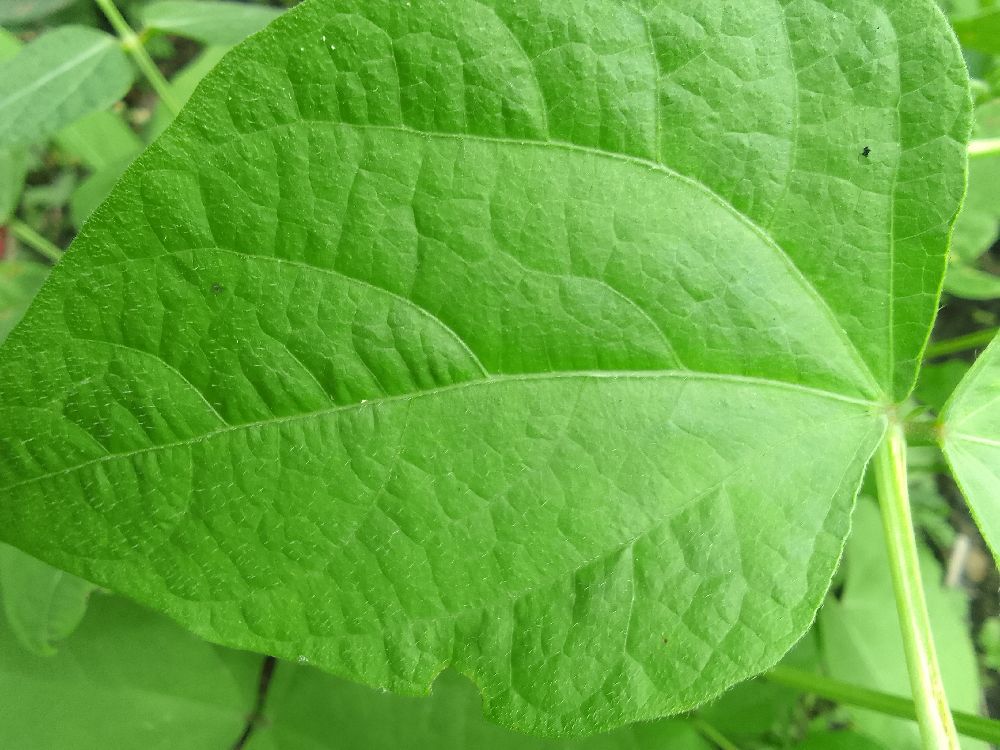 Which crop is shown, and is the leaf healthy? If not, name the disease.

common bean, healthy
